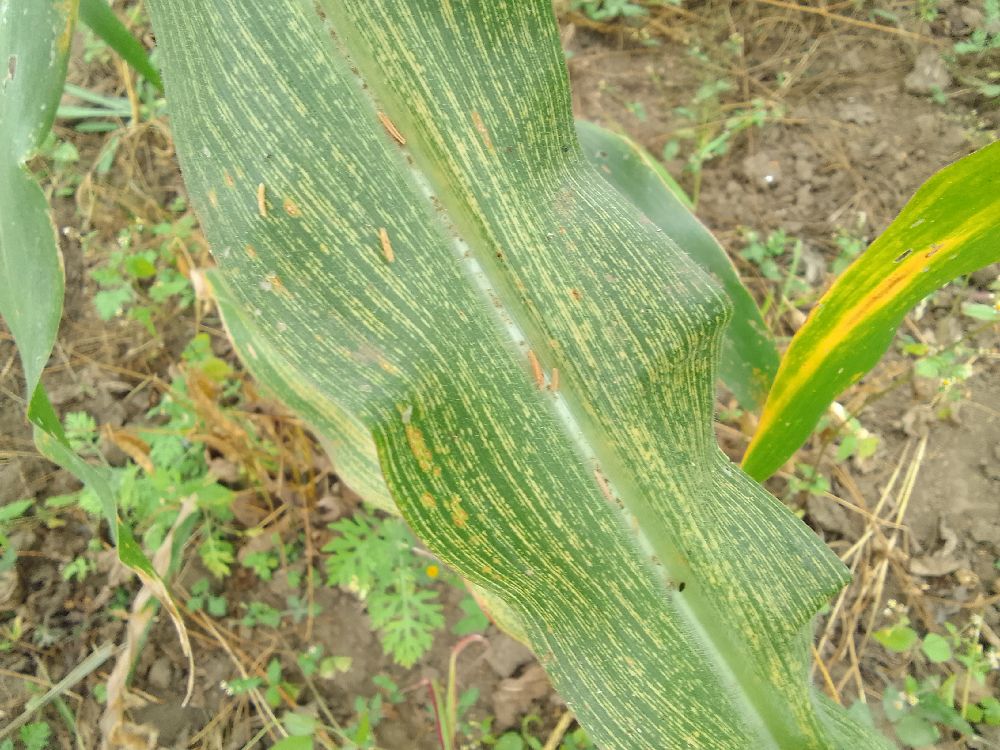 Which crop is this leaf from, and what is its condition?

maize, maize streak virus
